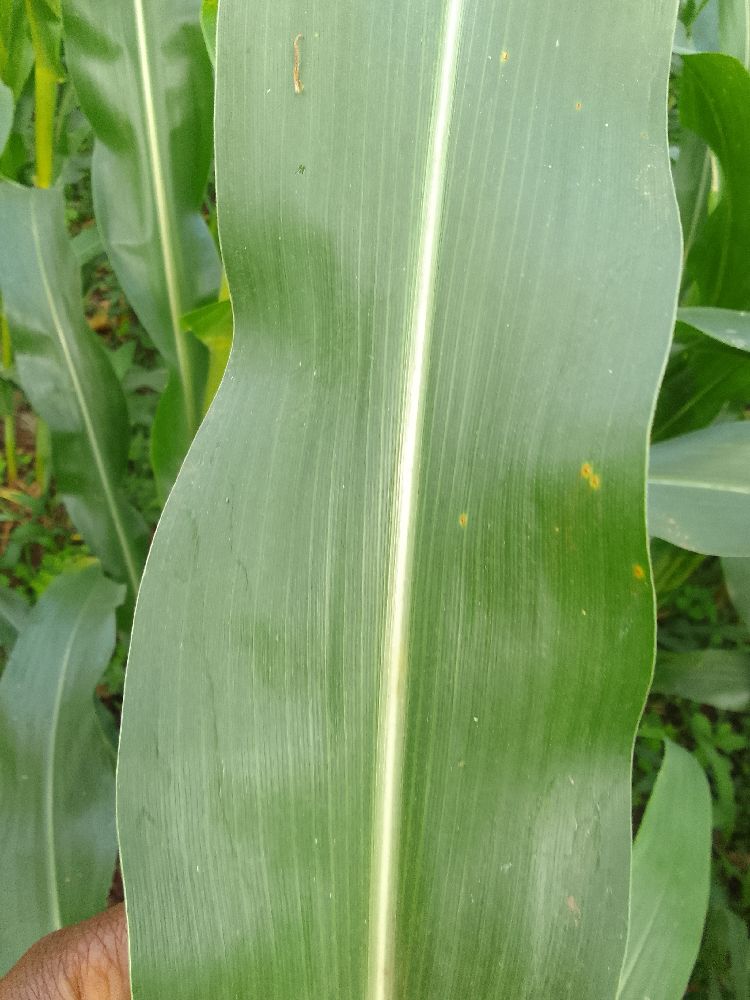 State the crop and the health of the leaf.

maize, healthy
